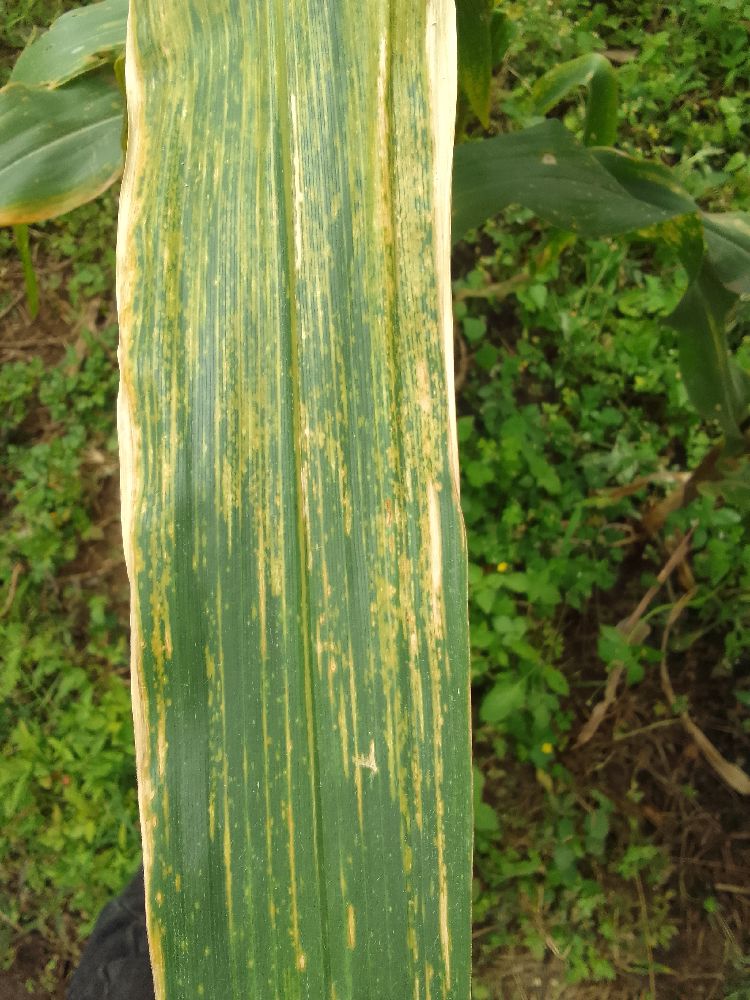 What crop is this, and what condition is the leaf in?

maize, maize lethal necrosis
